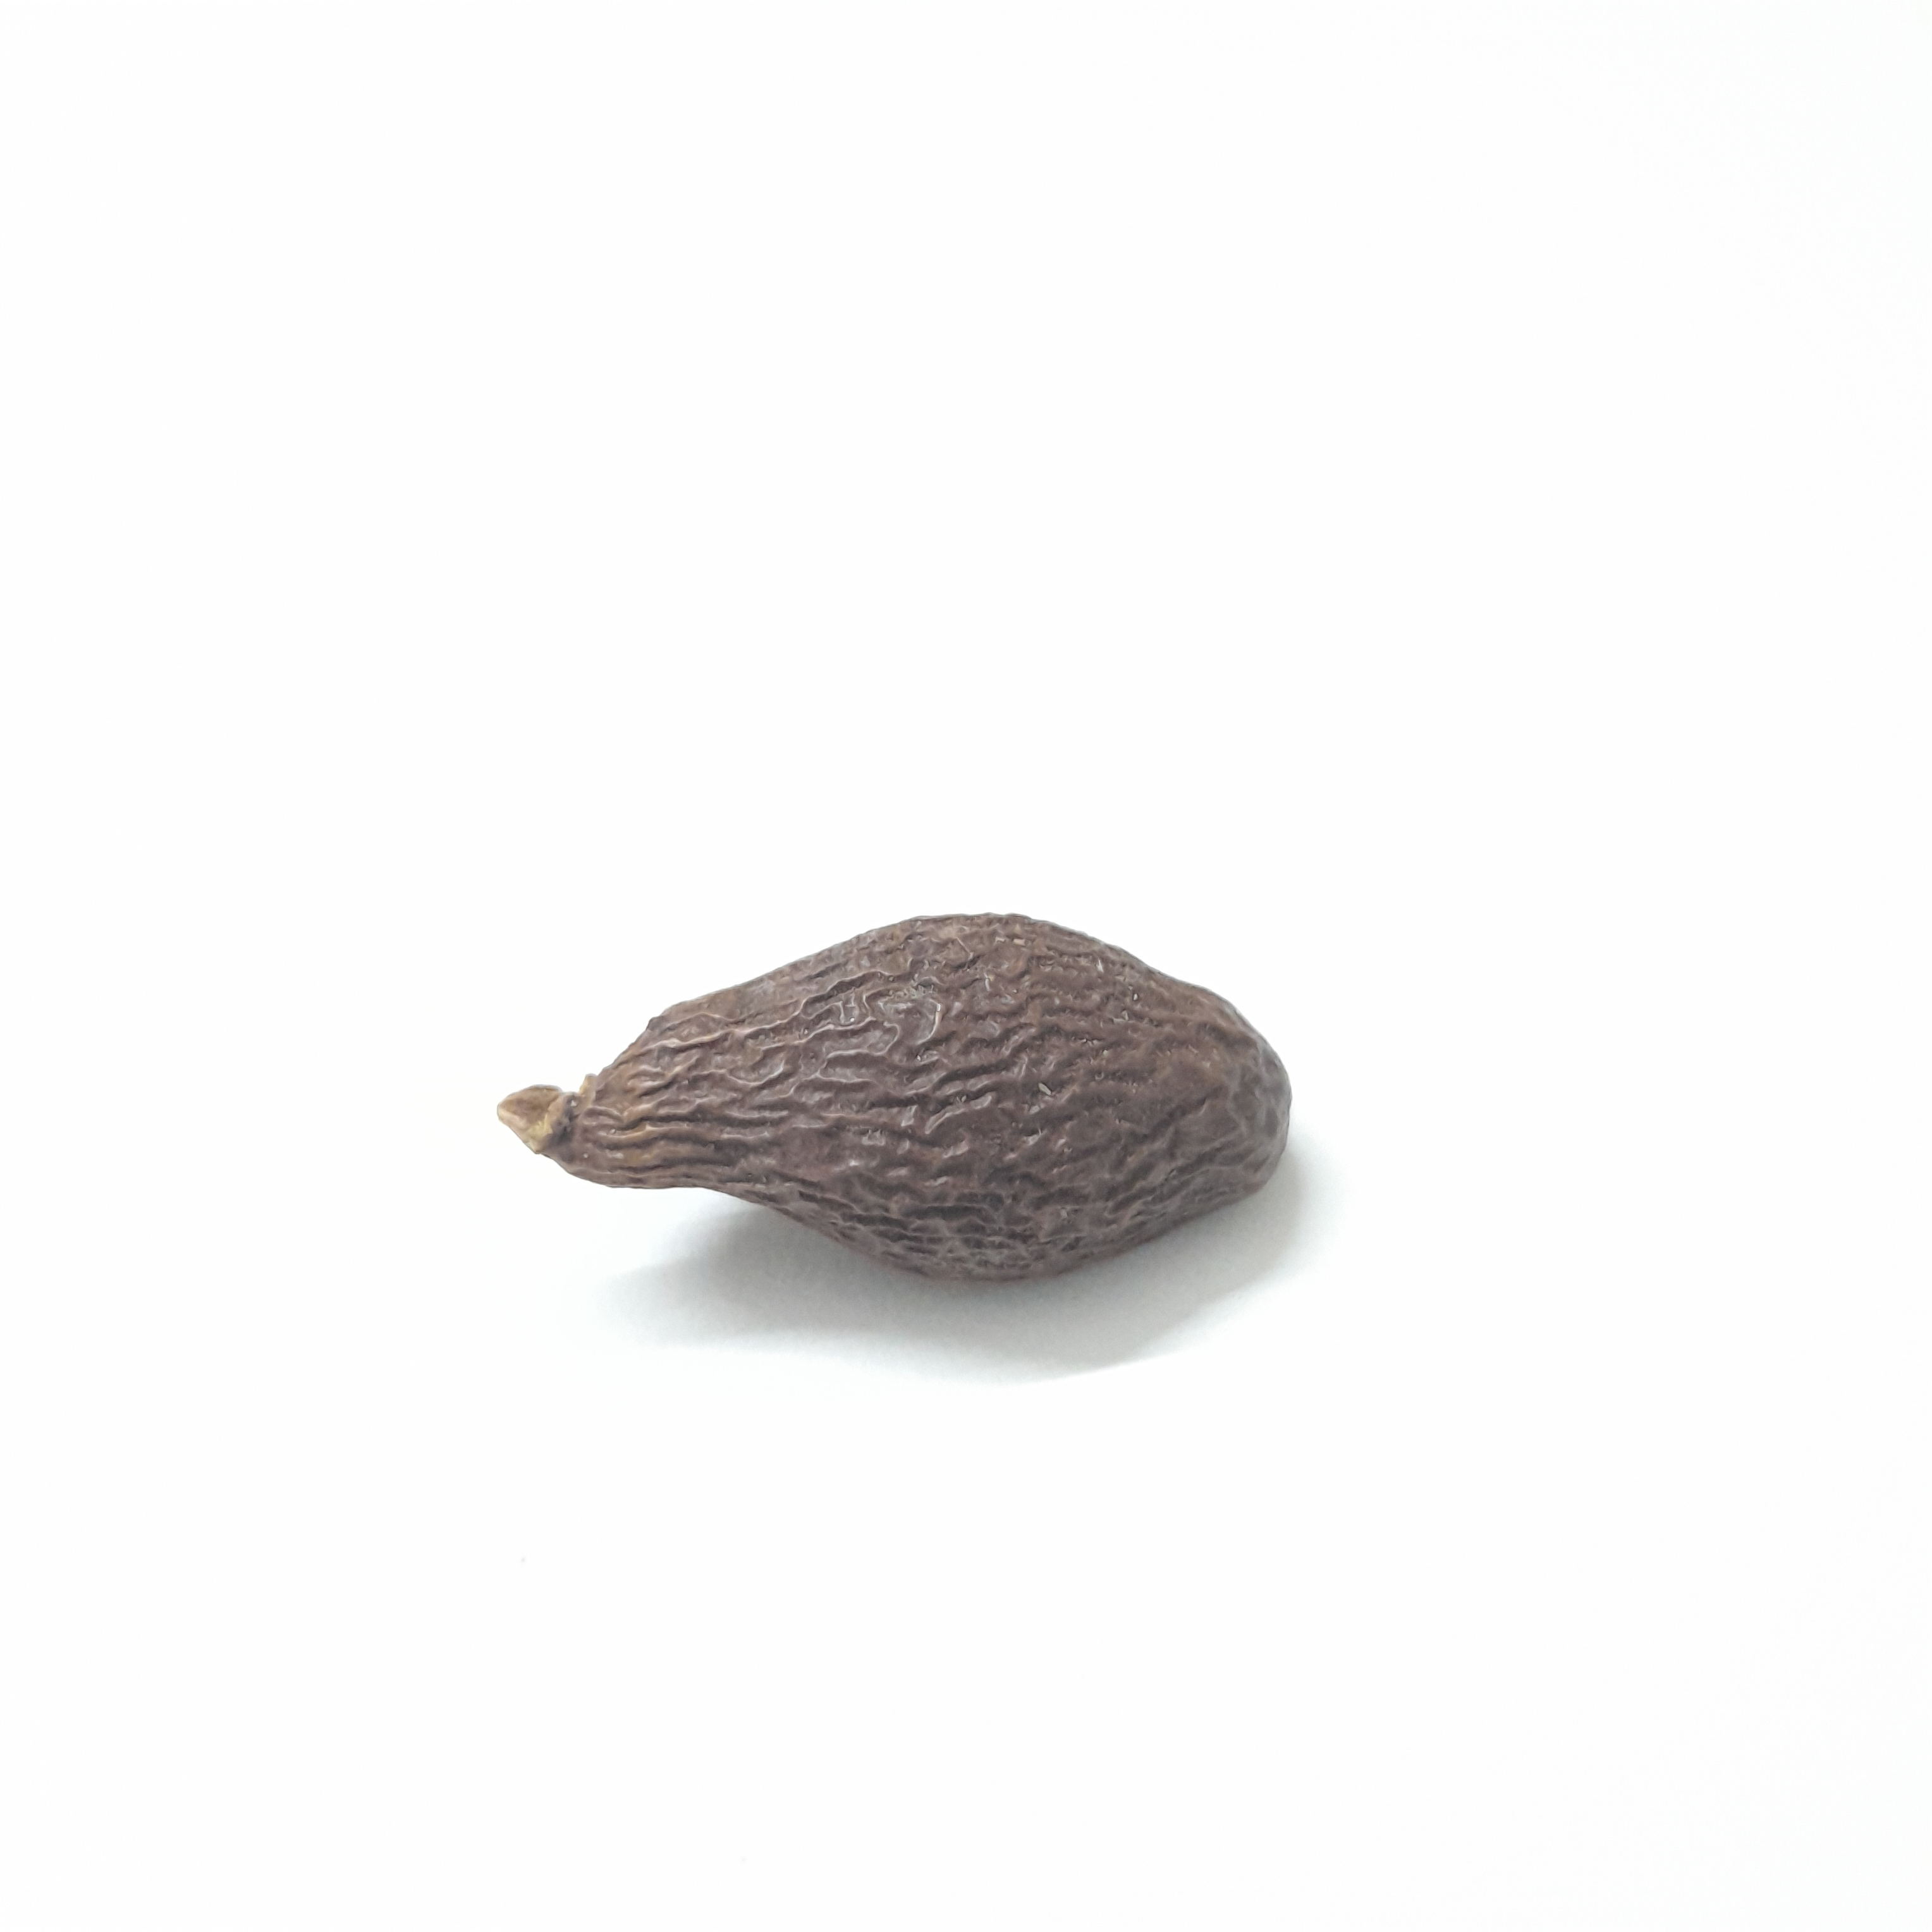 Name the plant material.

niranjanphal
